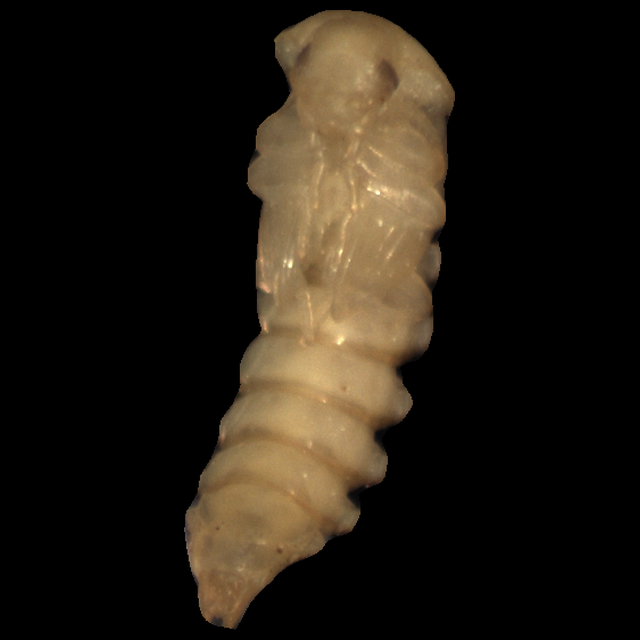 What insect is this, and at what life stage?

mealworm pupa
